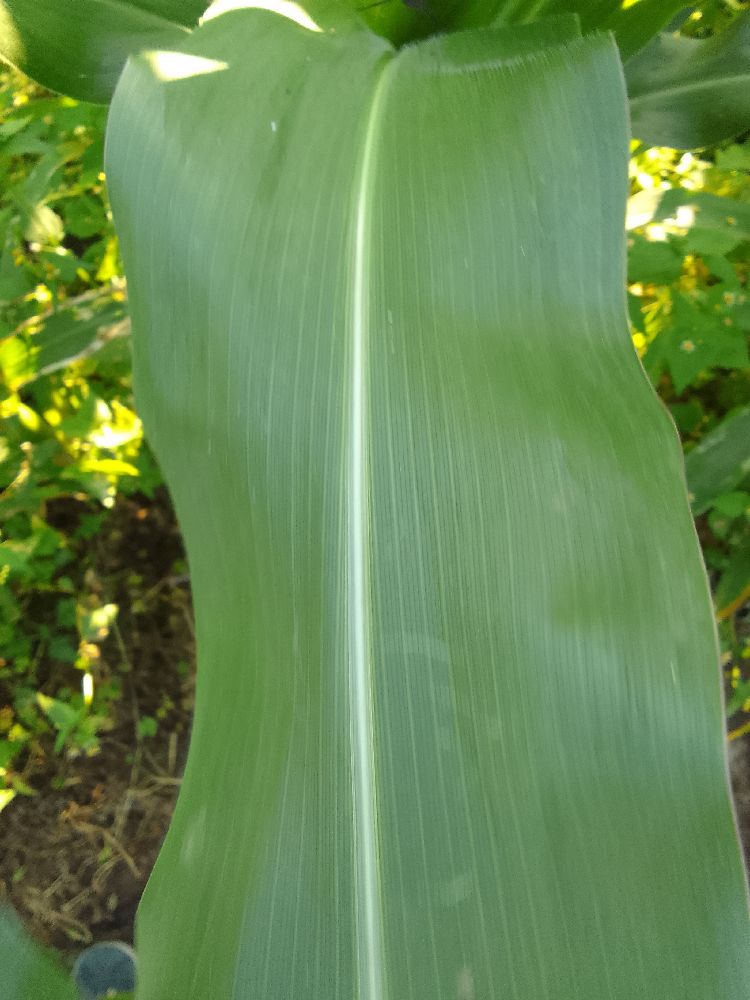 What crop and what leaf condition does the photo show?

maize, healthy
